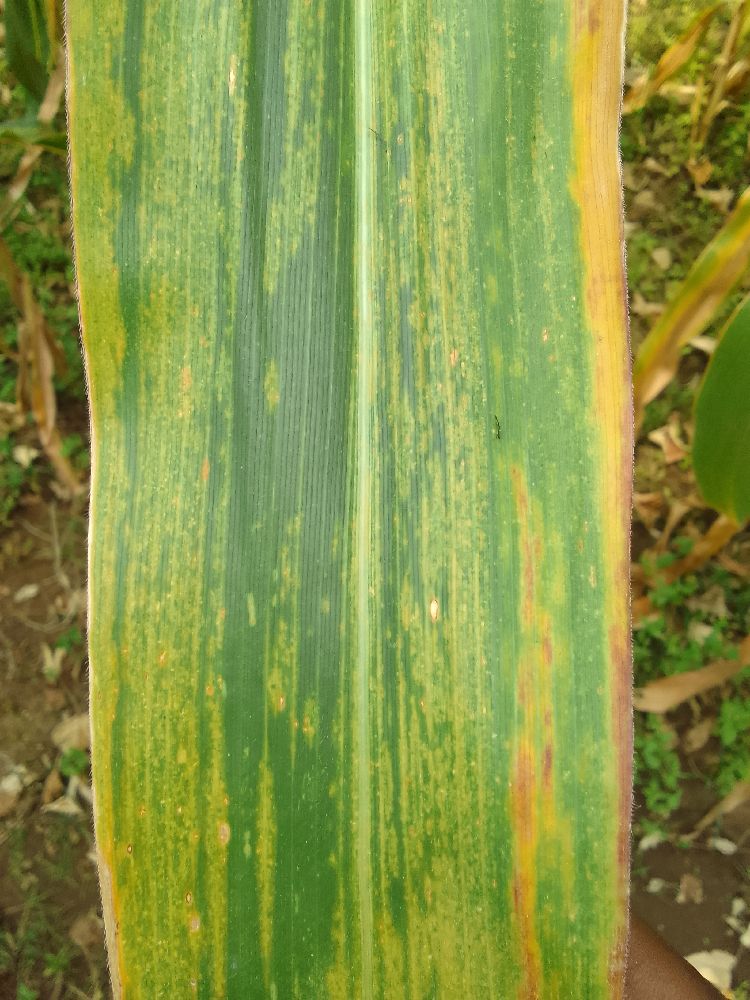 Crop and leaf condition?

maize, maize lethal necrosis
